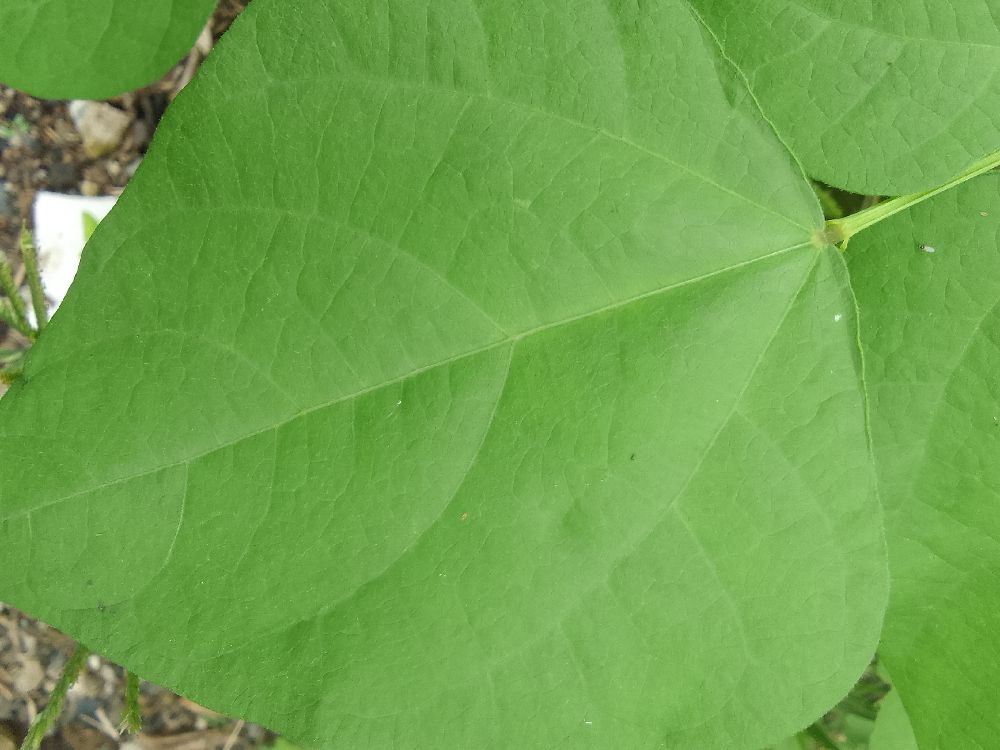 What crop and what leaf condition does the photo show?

common bean, healthy
